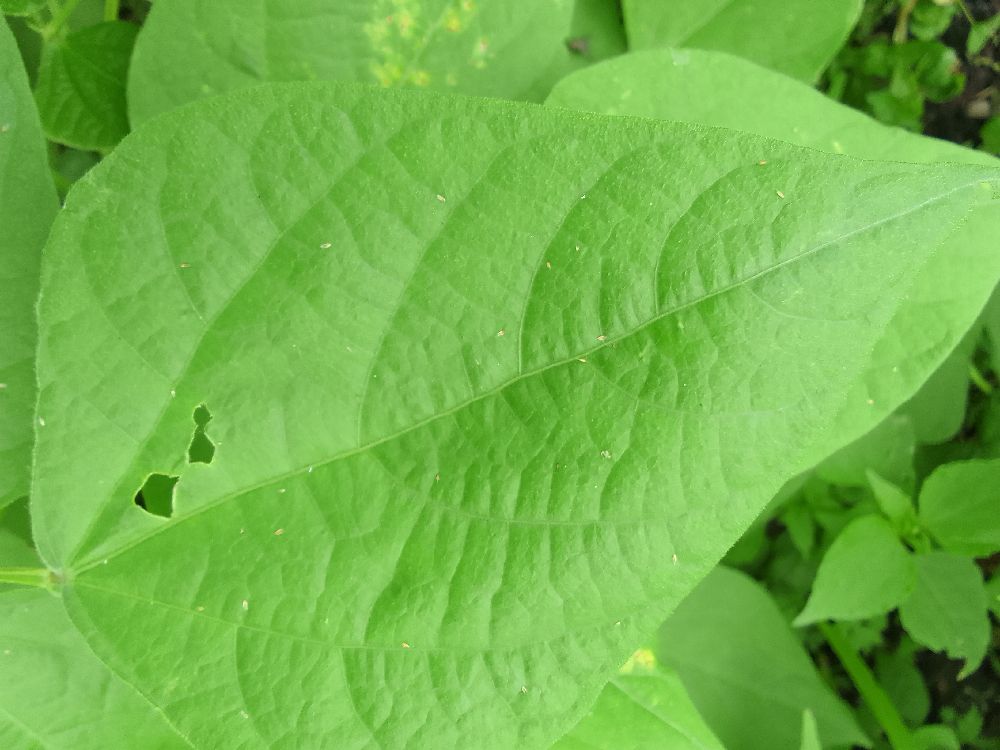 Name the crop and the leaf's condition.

common bean, healthy
